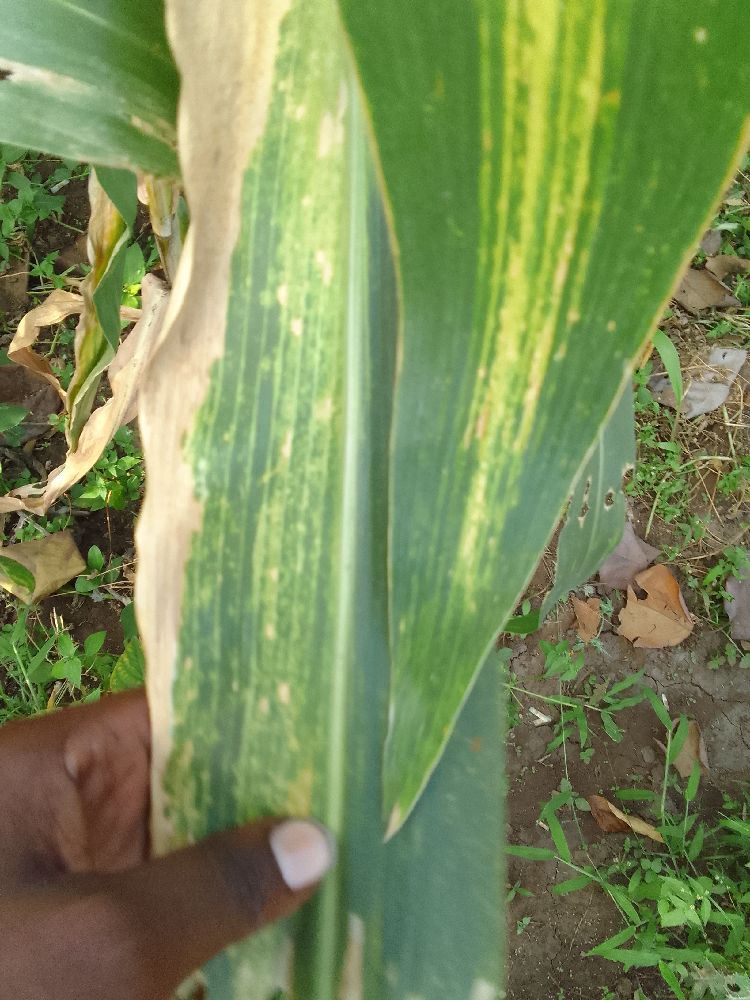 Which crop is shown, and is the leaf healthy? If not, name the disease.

maize, maize lethal necrosis
